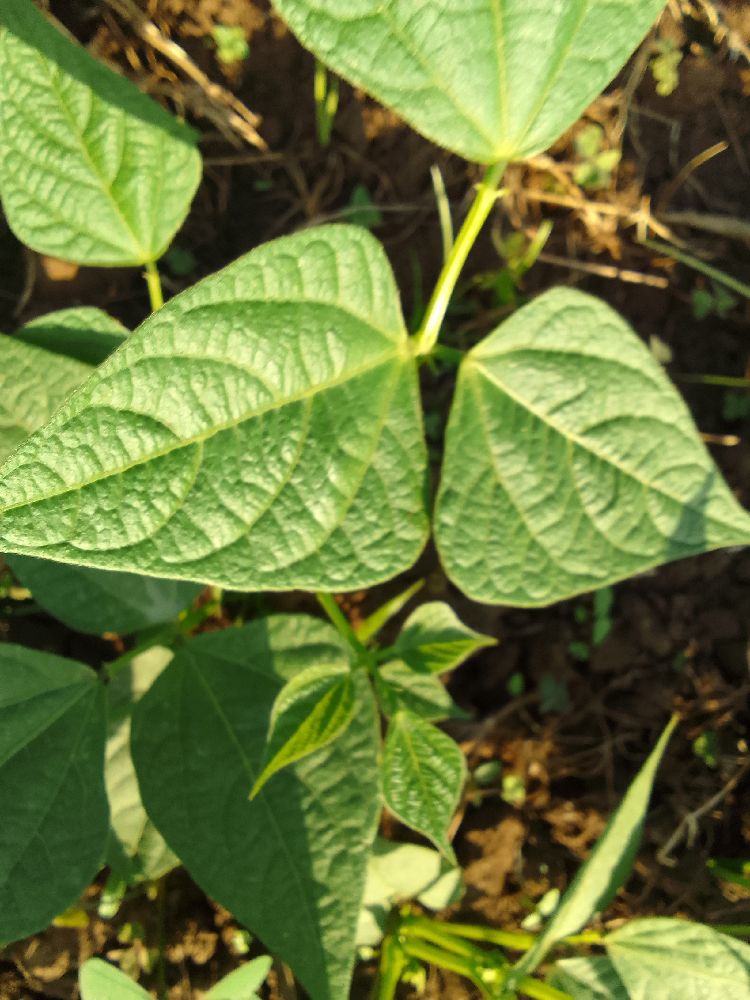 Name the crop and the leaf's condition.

common bean, healthy
